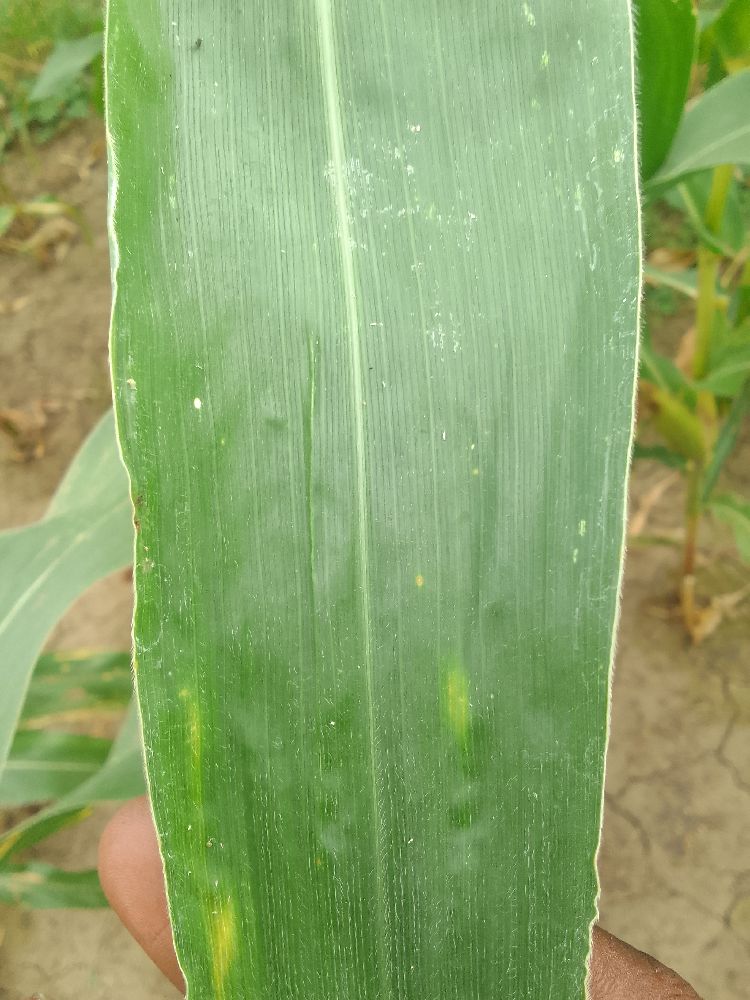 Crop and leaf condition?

maize, healthy
